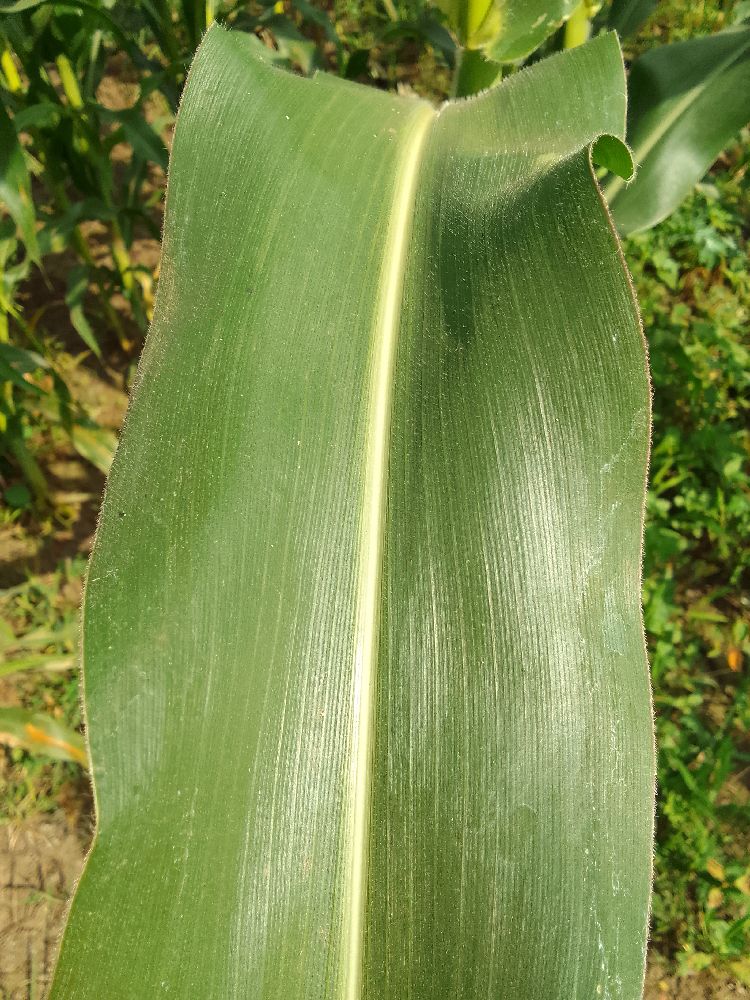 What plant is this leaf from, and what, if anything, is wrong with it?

maize, healthy
